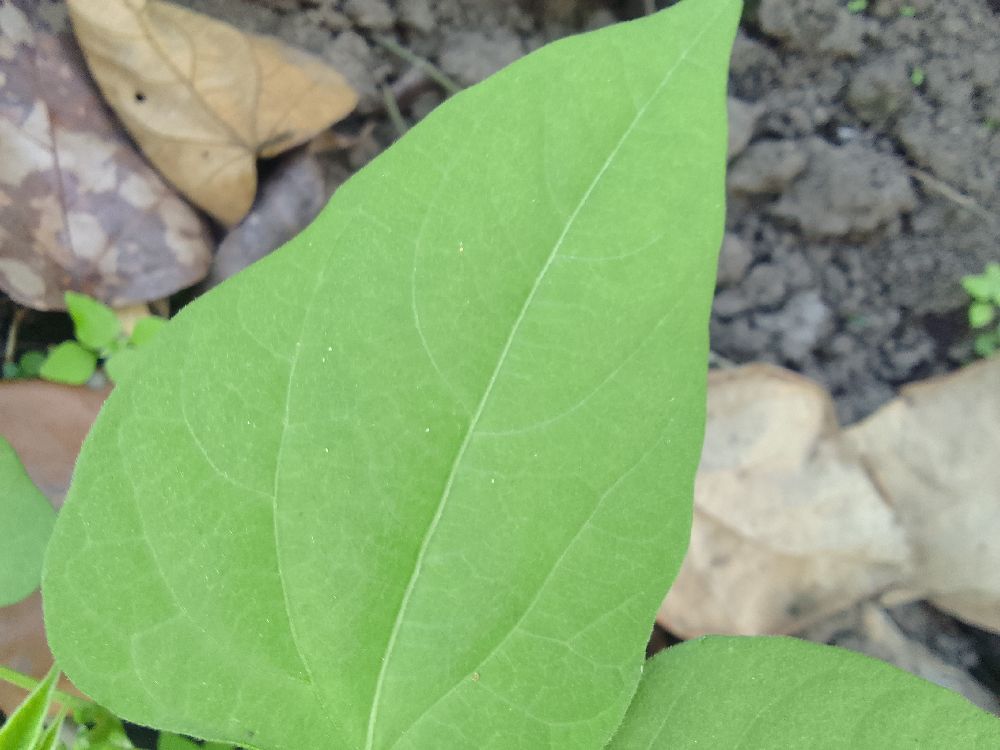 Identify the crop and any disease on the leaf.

common bean, healthy
